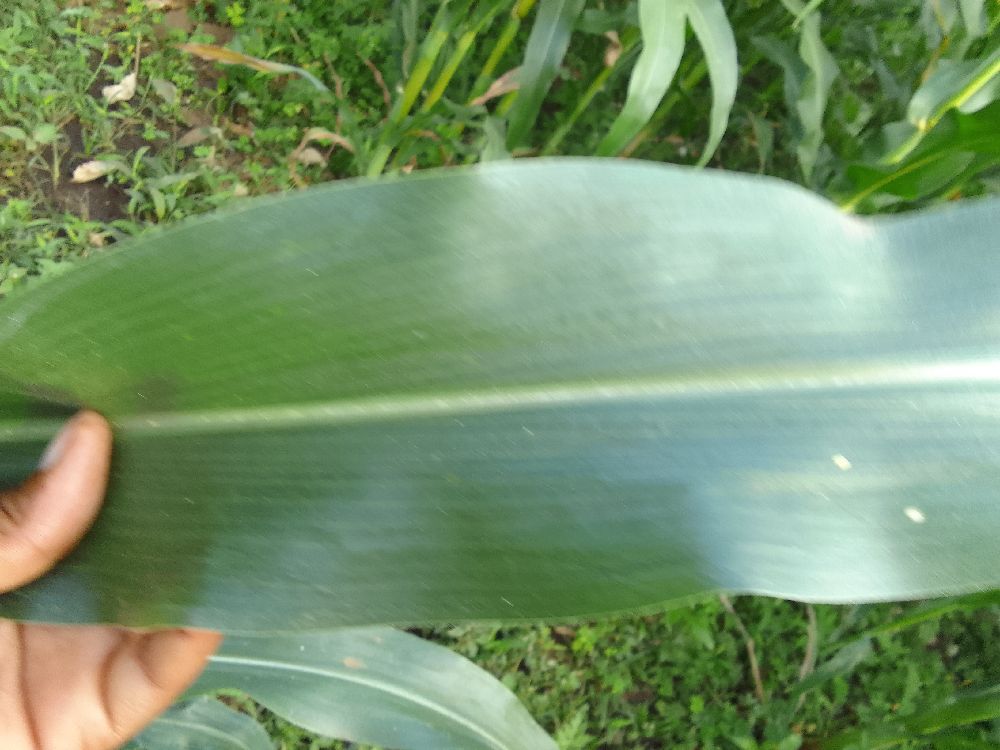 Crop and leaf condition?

maize, healthy
